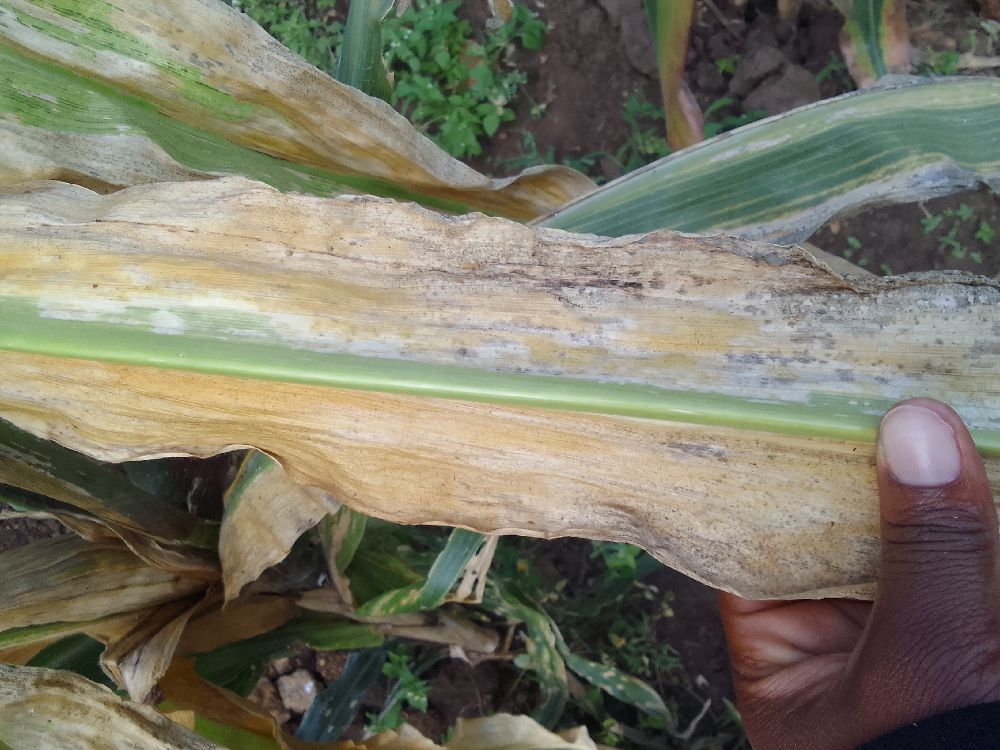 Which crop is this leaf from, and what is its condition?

maize, maize lethal necrosis
